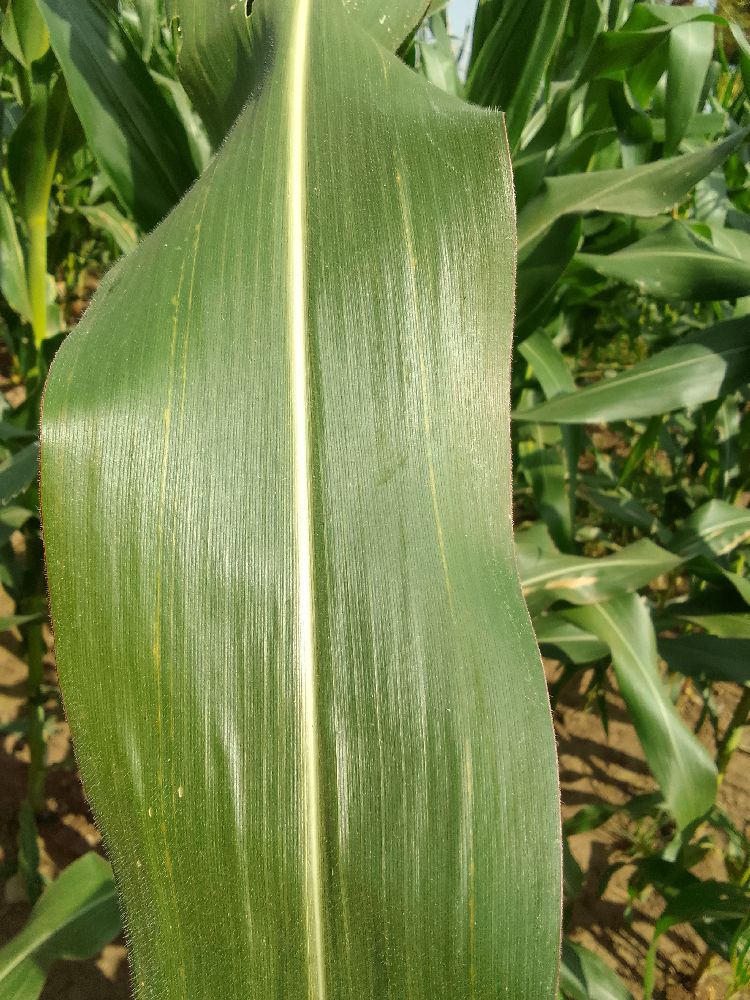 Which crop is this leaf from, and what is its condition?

maize, healthy
